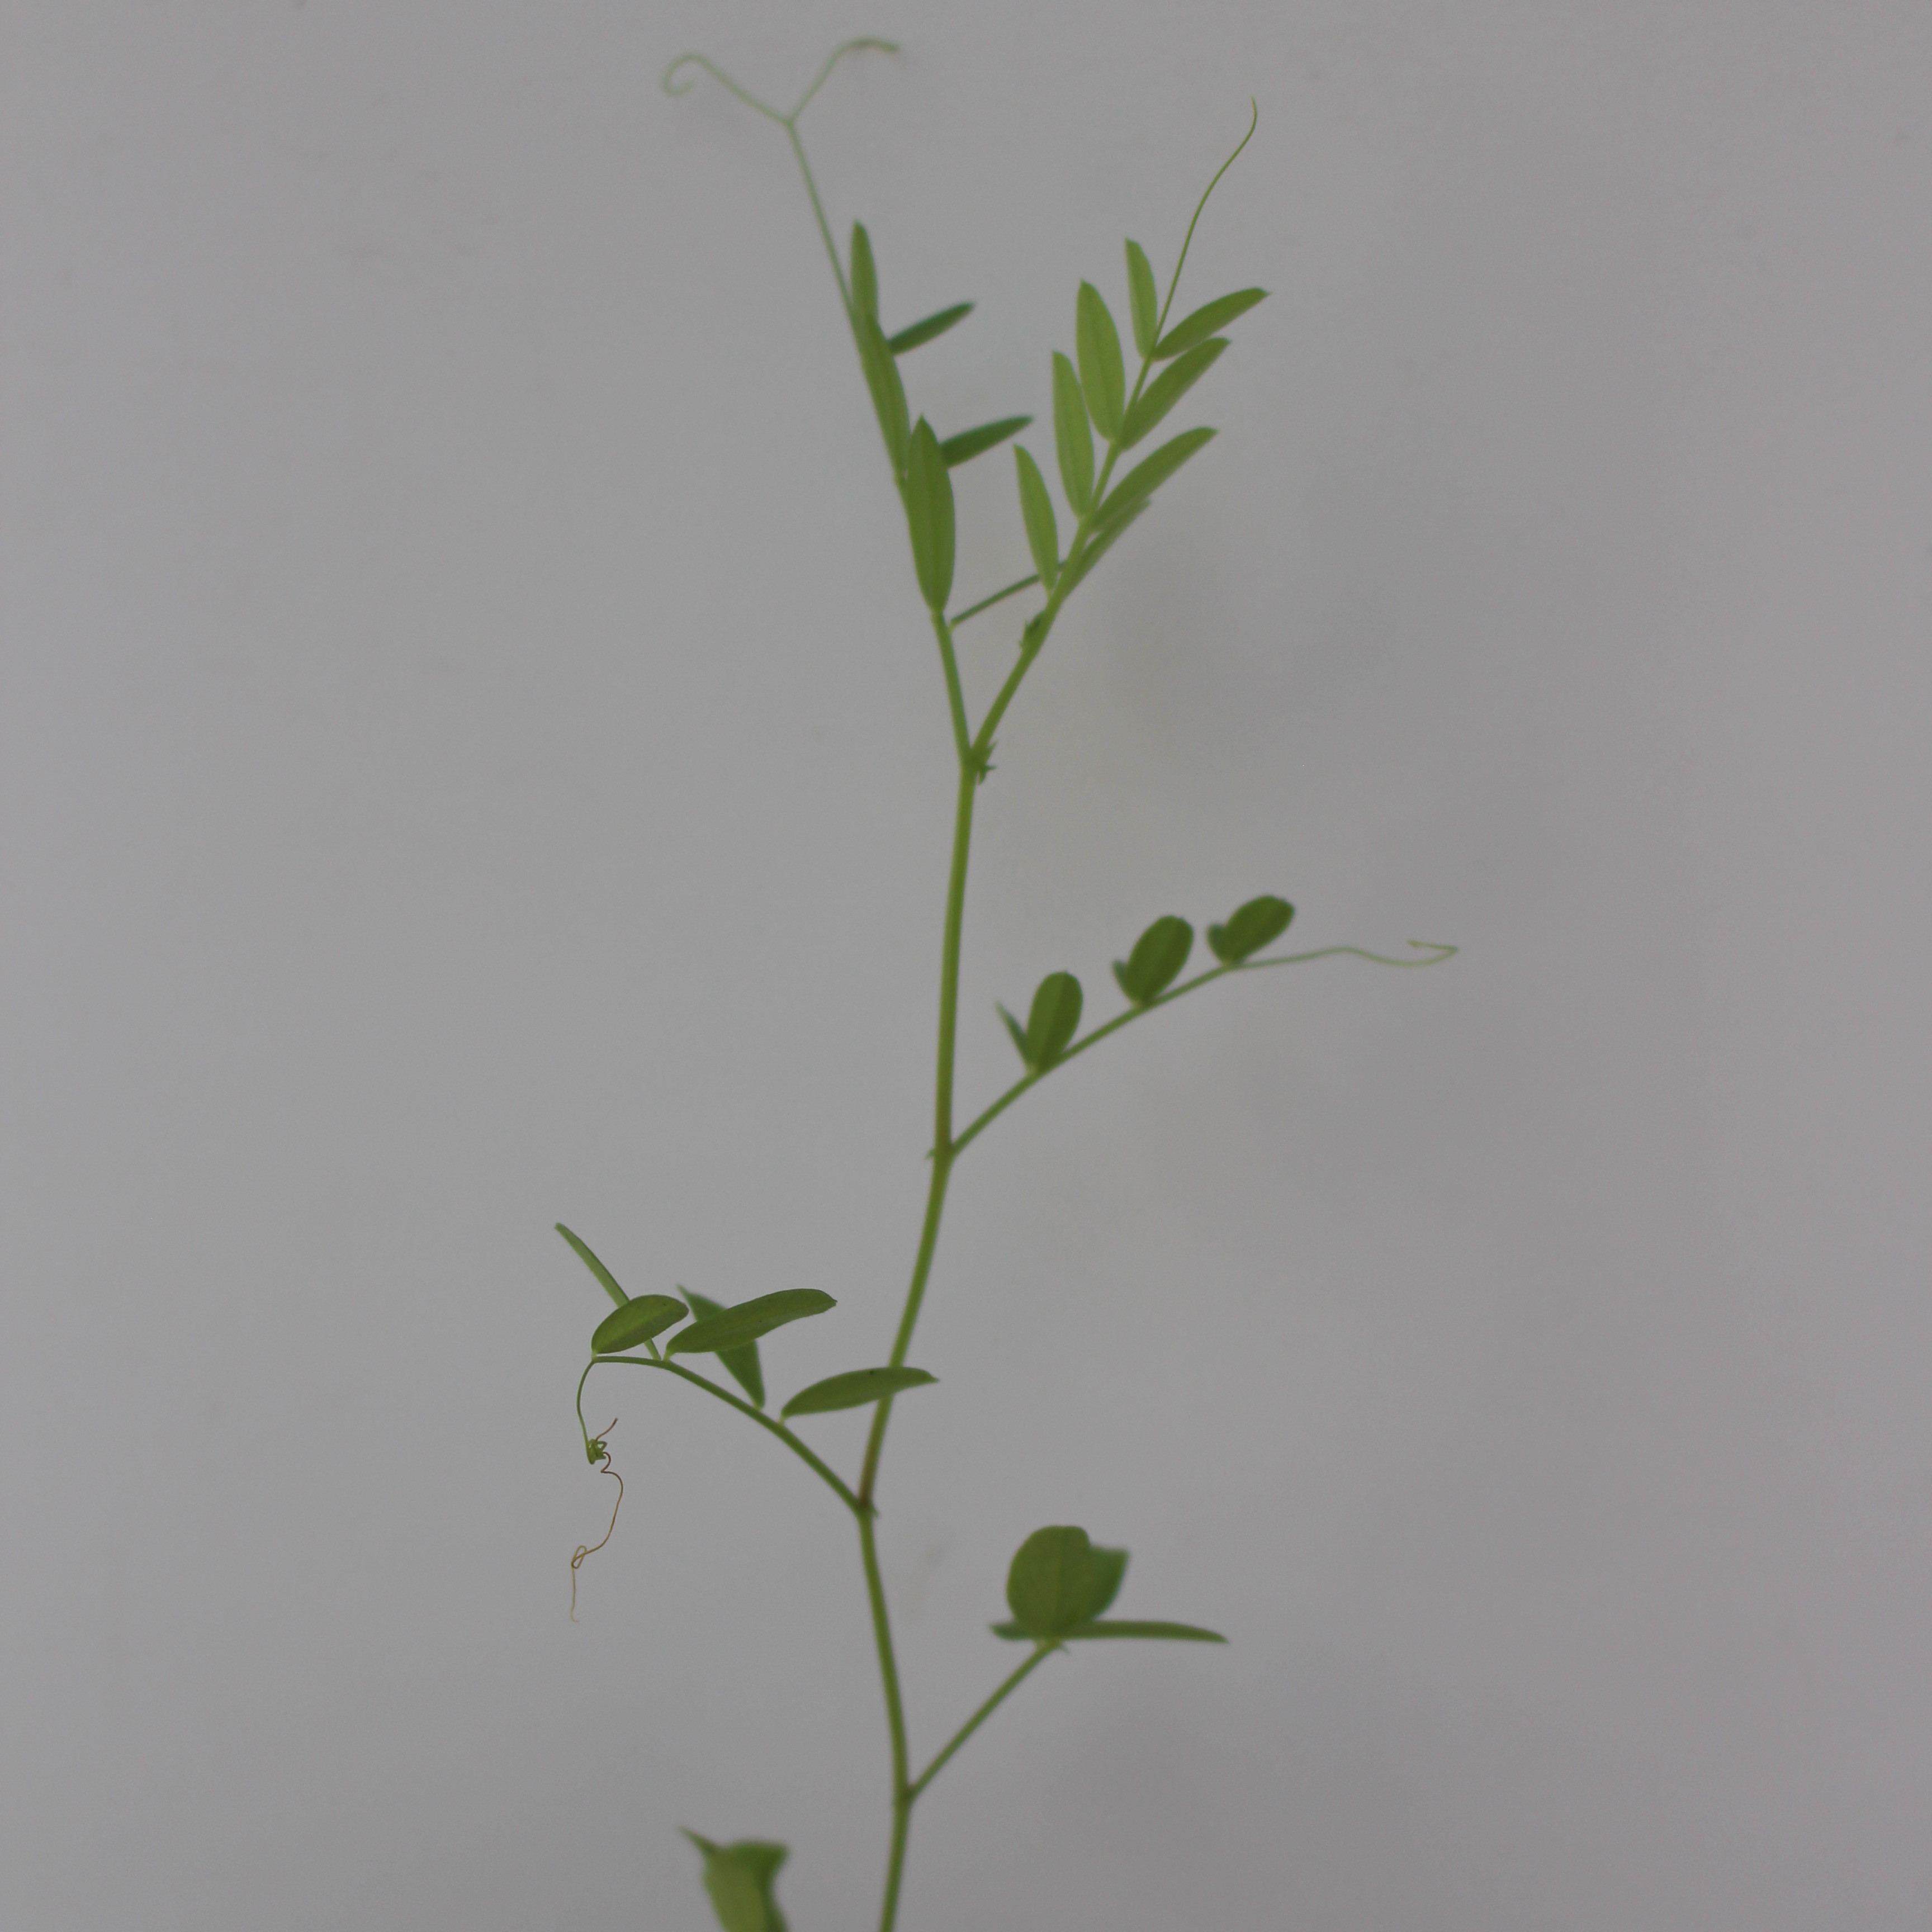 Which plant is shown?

Vicia sativa
